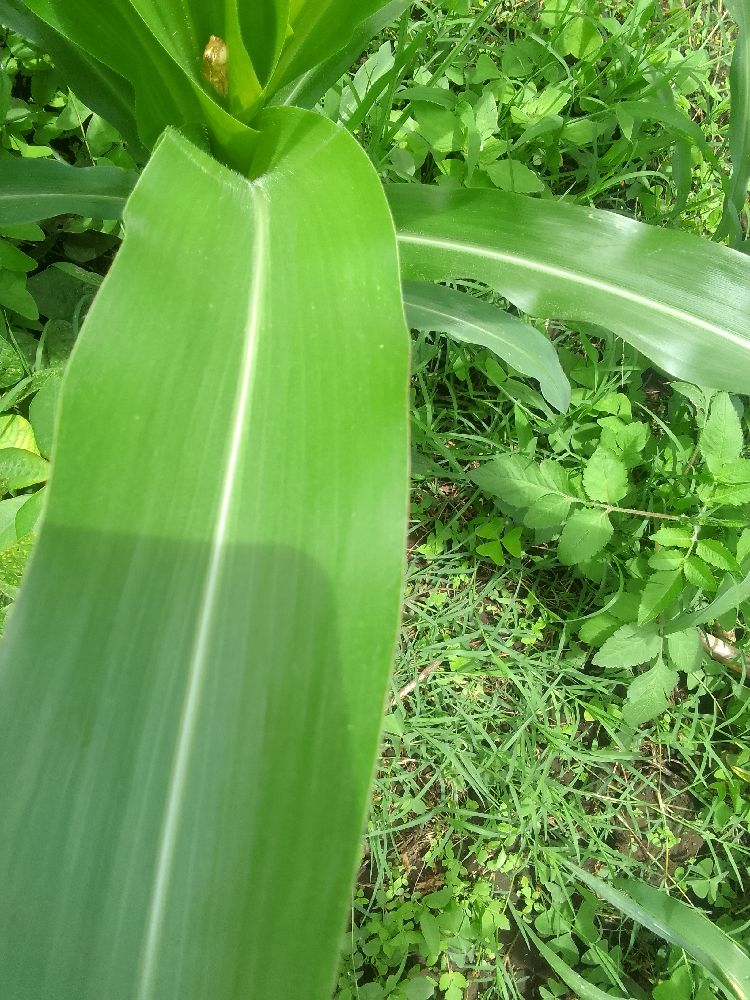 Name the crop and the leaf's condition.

maize, healthy
